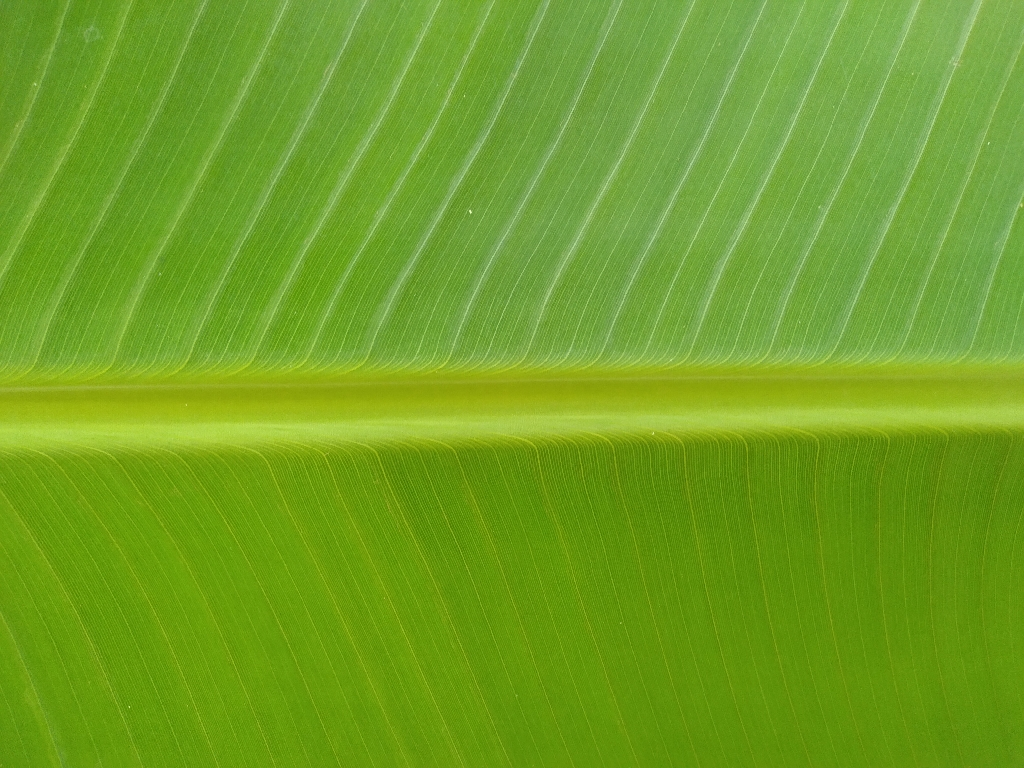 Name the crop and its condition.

banana, healthy
